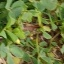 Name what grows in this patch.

unstructured weed
